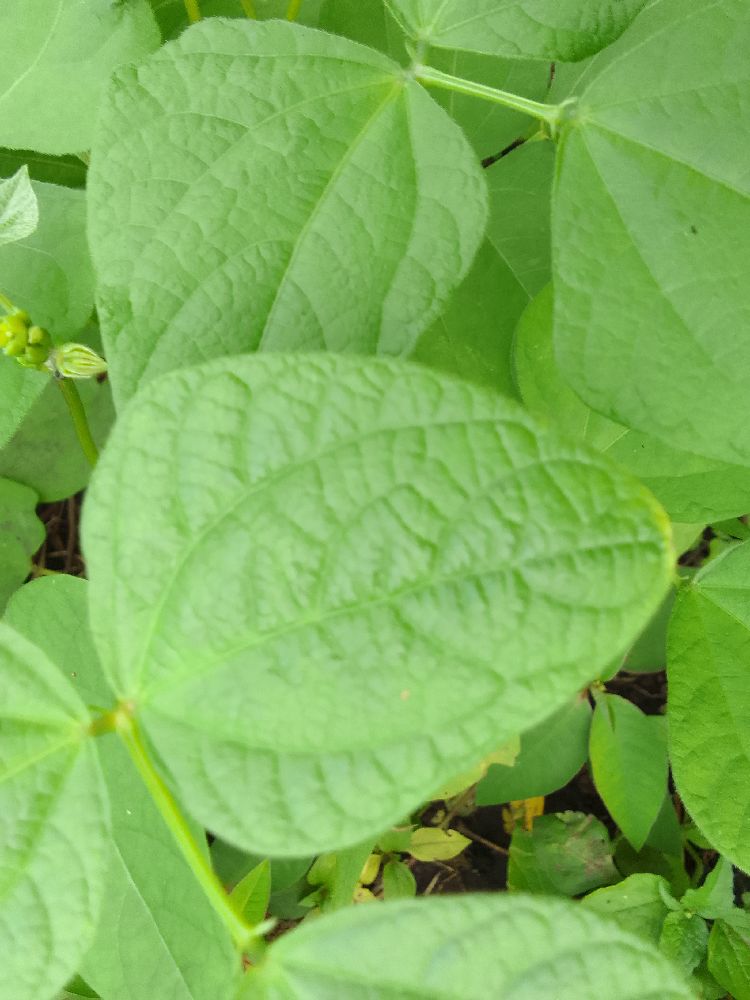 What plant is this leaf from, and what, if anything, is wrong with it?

common bean, healthy
